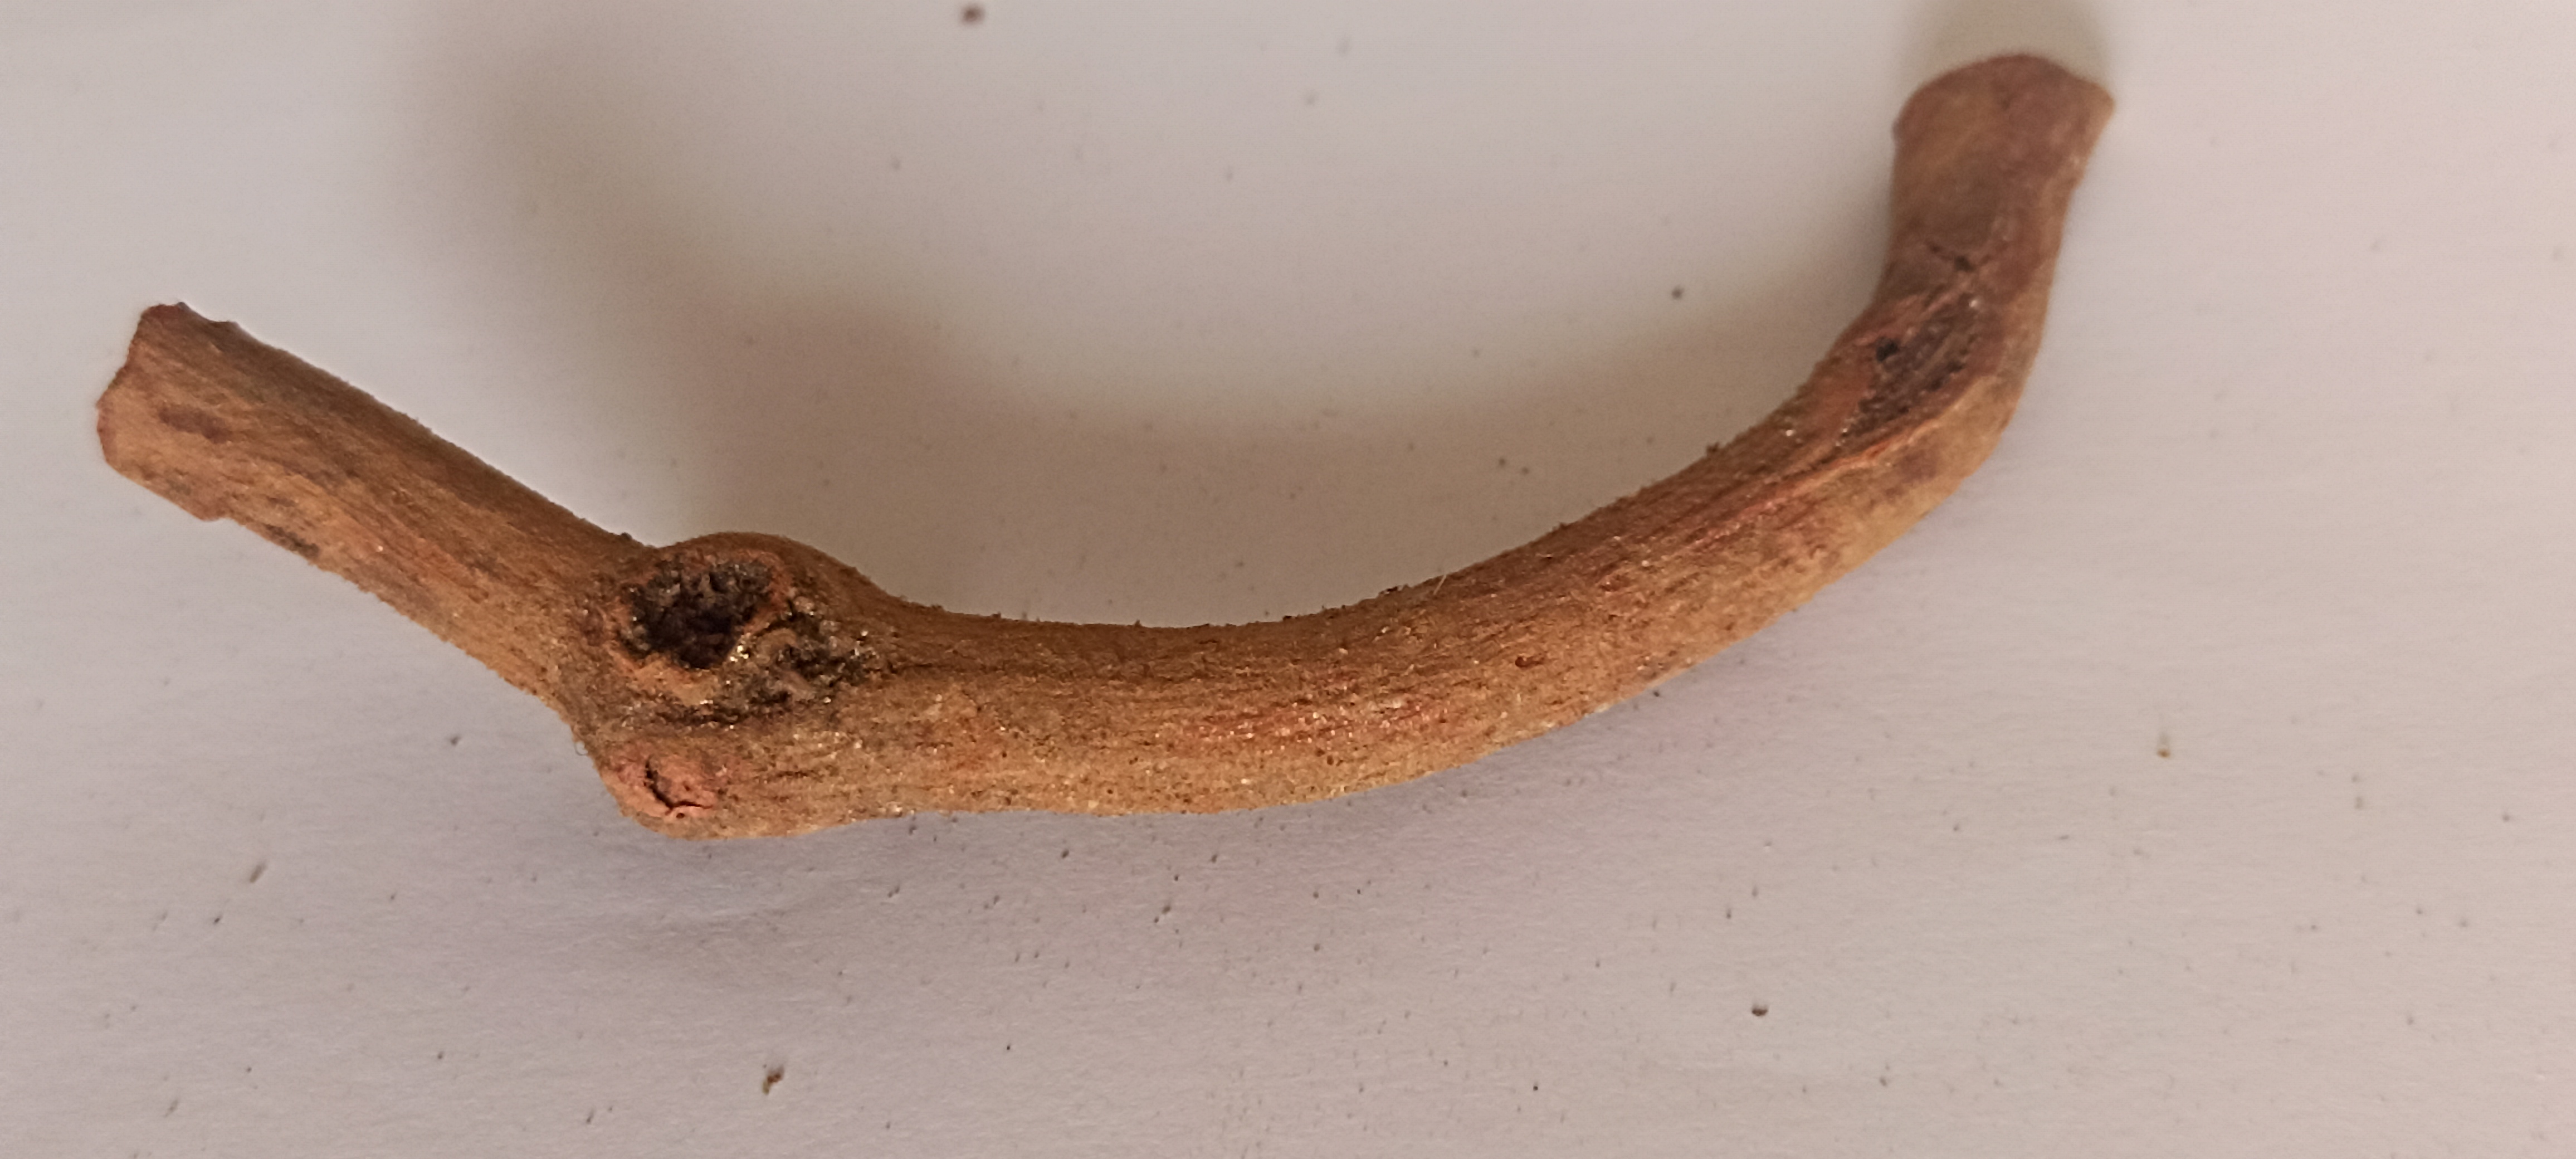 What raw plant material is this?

manjistha
